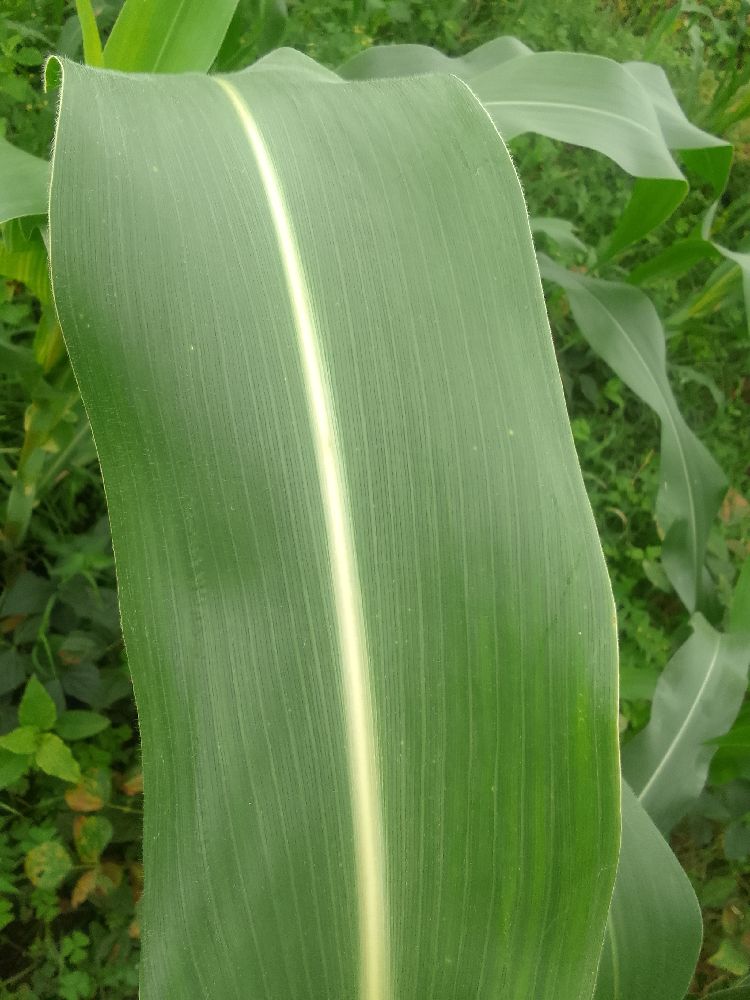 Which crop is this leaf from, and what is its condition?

maize, healthy
